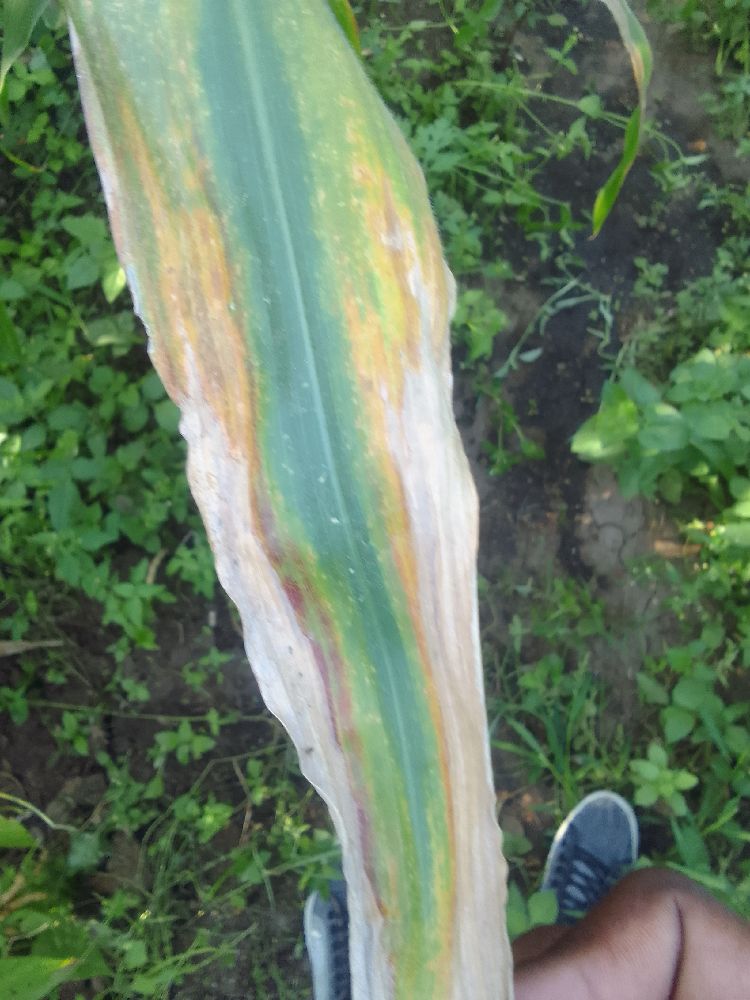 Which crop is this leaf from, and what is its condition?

maize, maize lethal necrosis
